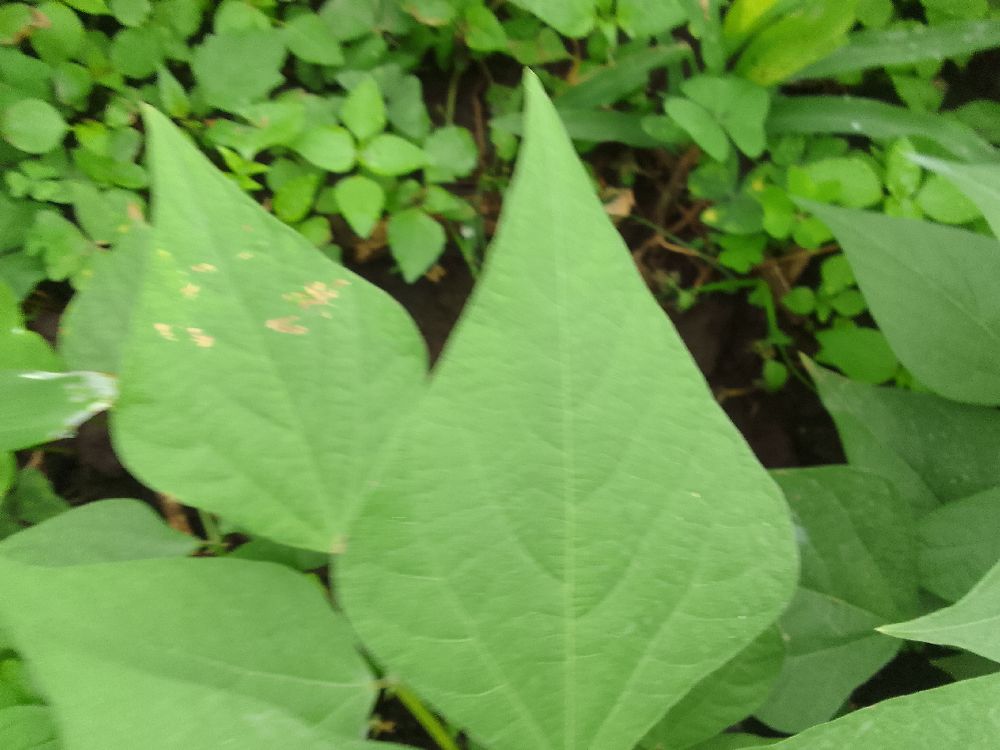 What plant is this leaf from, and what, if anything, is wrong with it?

common bean, healthy
